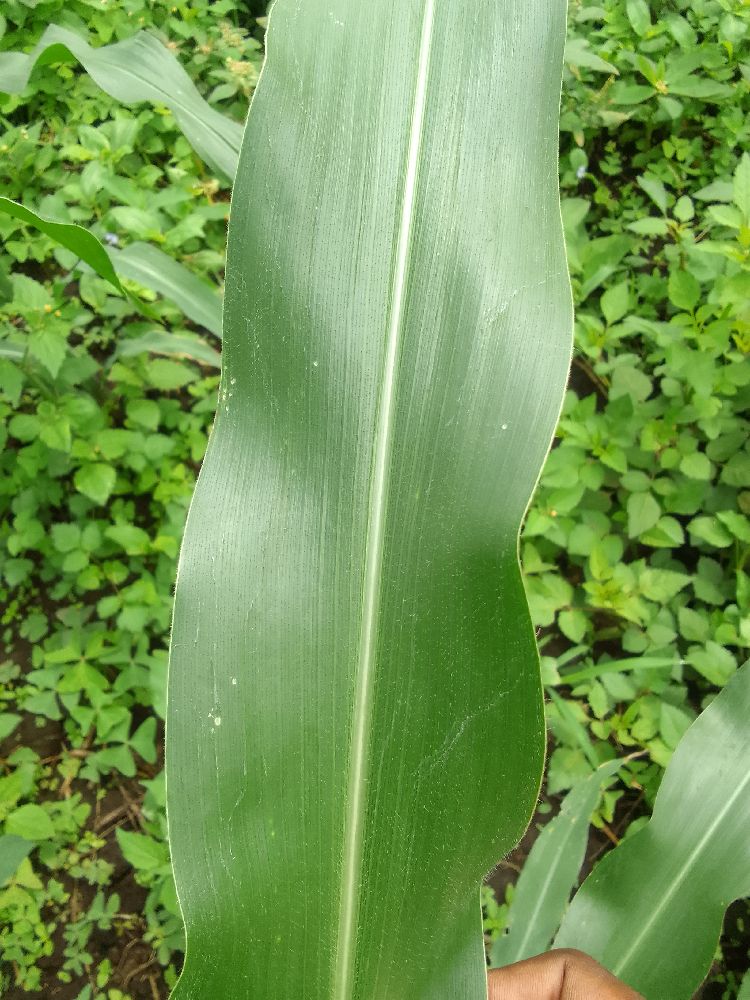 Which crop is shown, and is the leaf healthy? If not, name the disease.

maize, healthy
